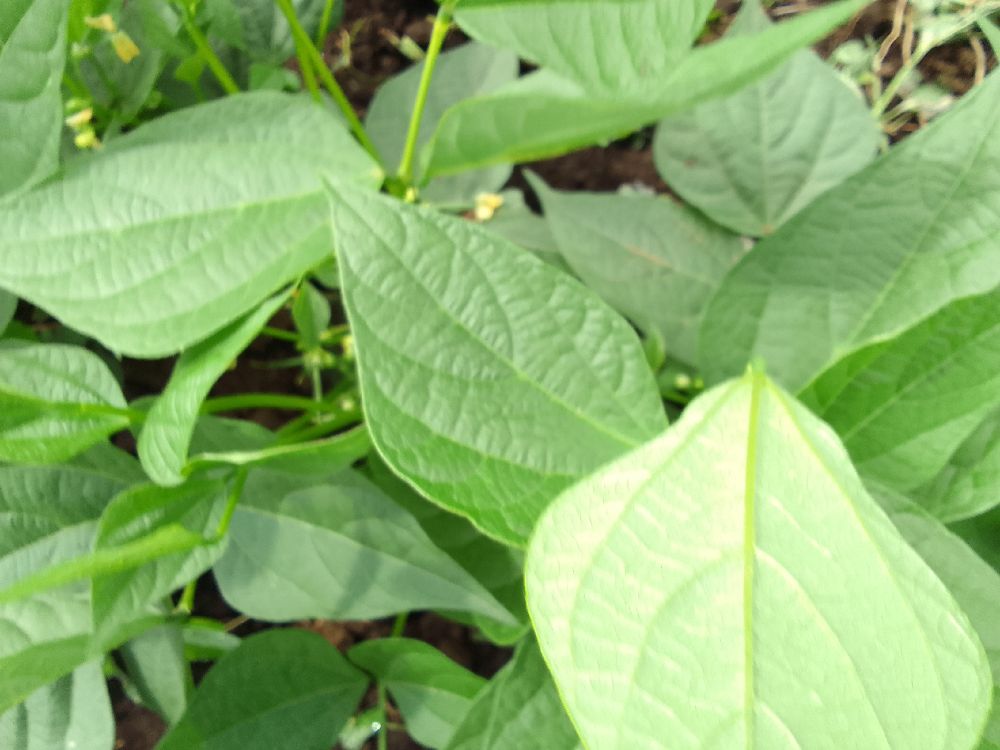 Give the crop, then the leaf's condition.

common bean, healthy
